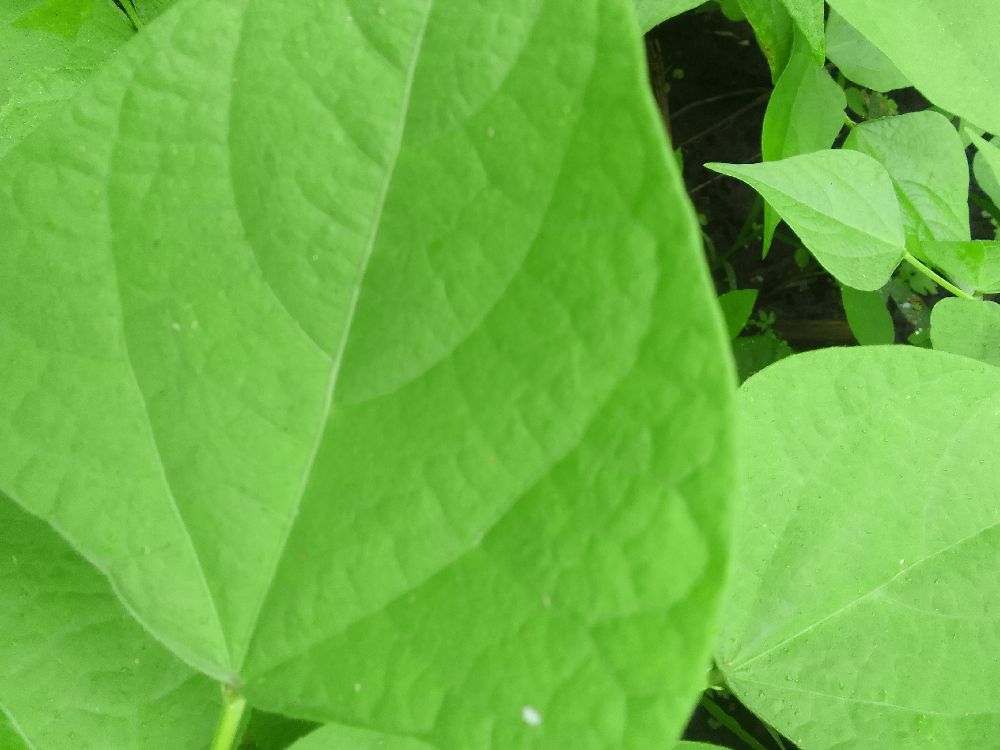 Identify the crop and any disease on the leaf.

common bean, healthy
